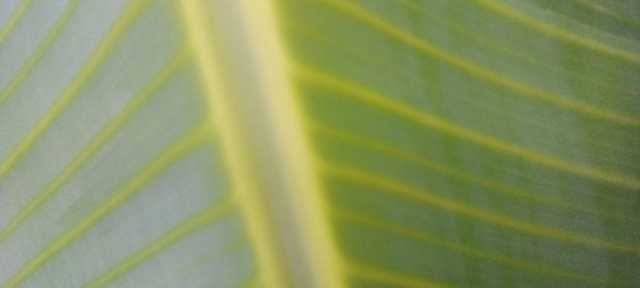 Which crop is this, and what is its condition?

banana, healthy
